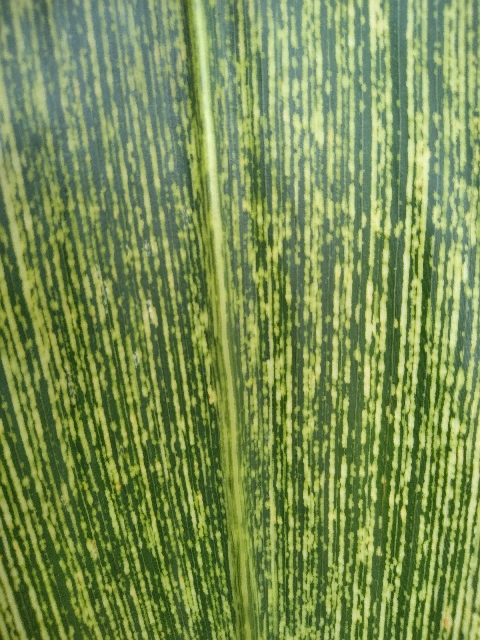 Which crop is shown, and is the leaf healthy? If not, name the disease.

maize, maize streak virus
